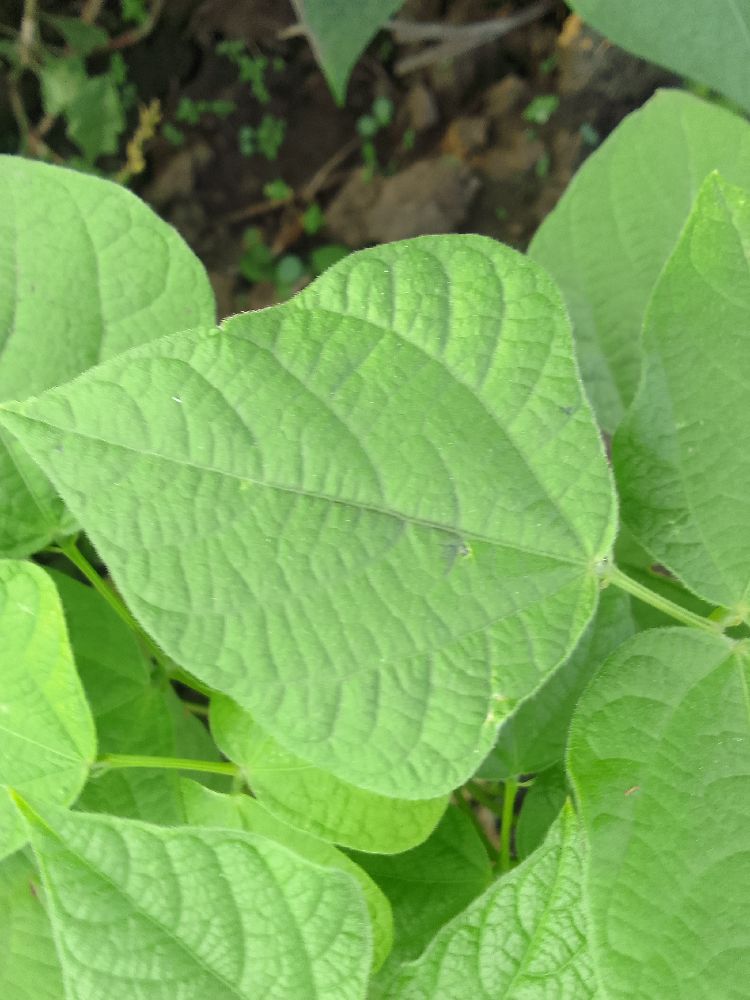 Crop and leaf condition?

common bean, healthy
